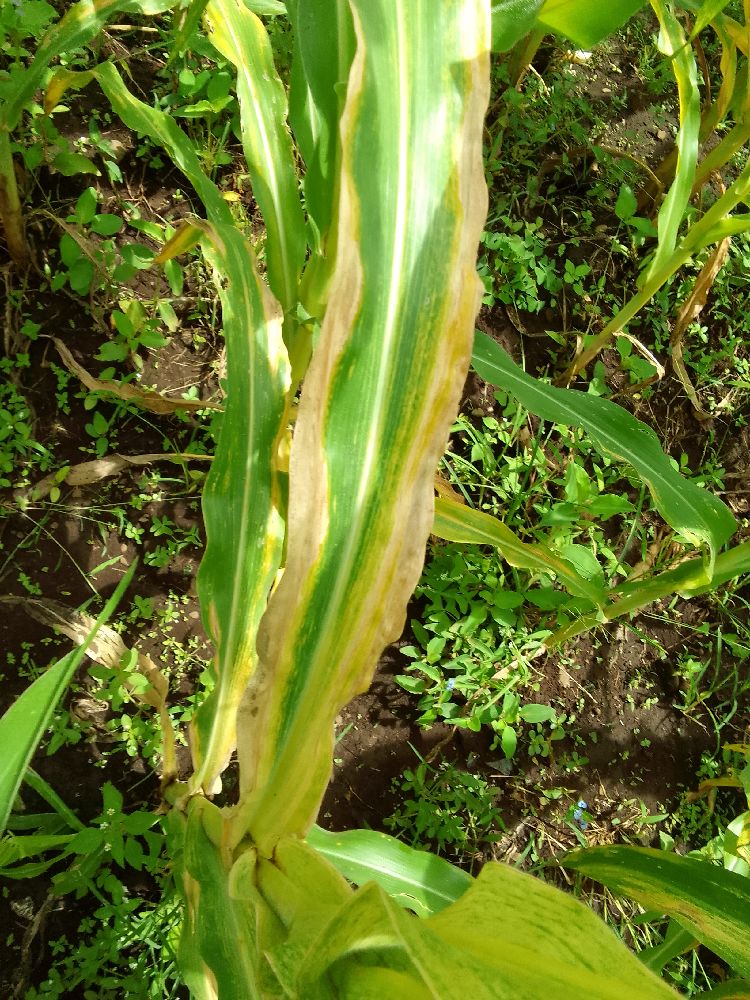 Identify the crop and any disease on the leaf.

maize, maize lethal necrosis
